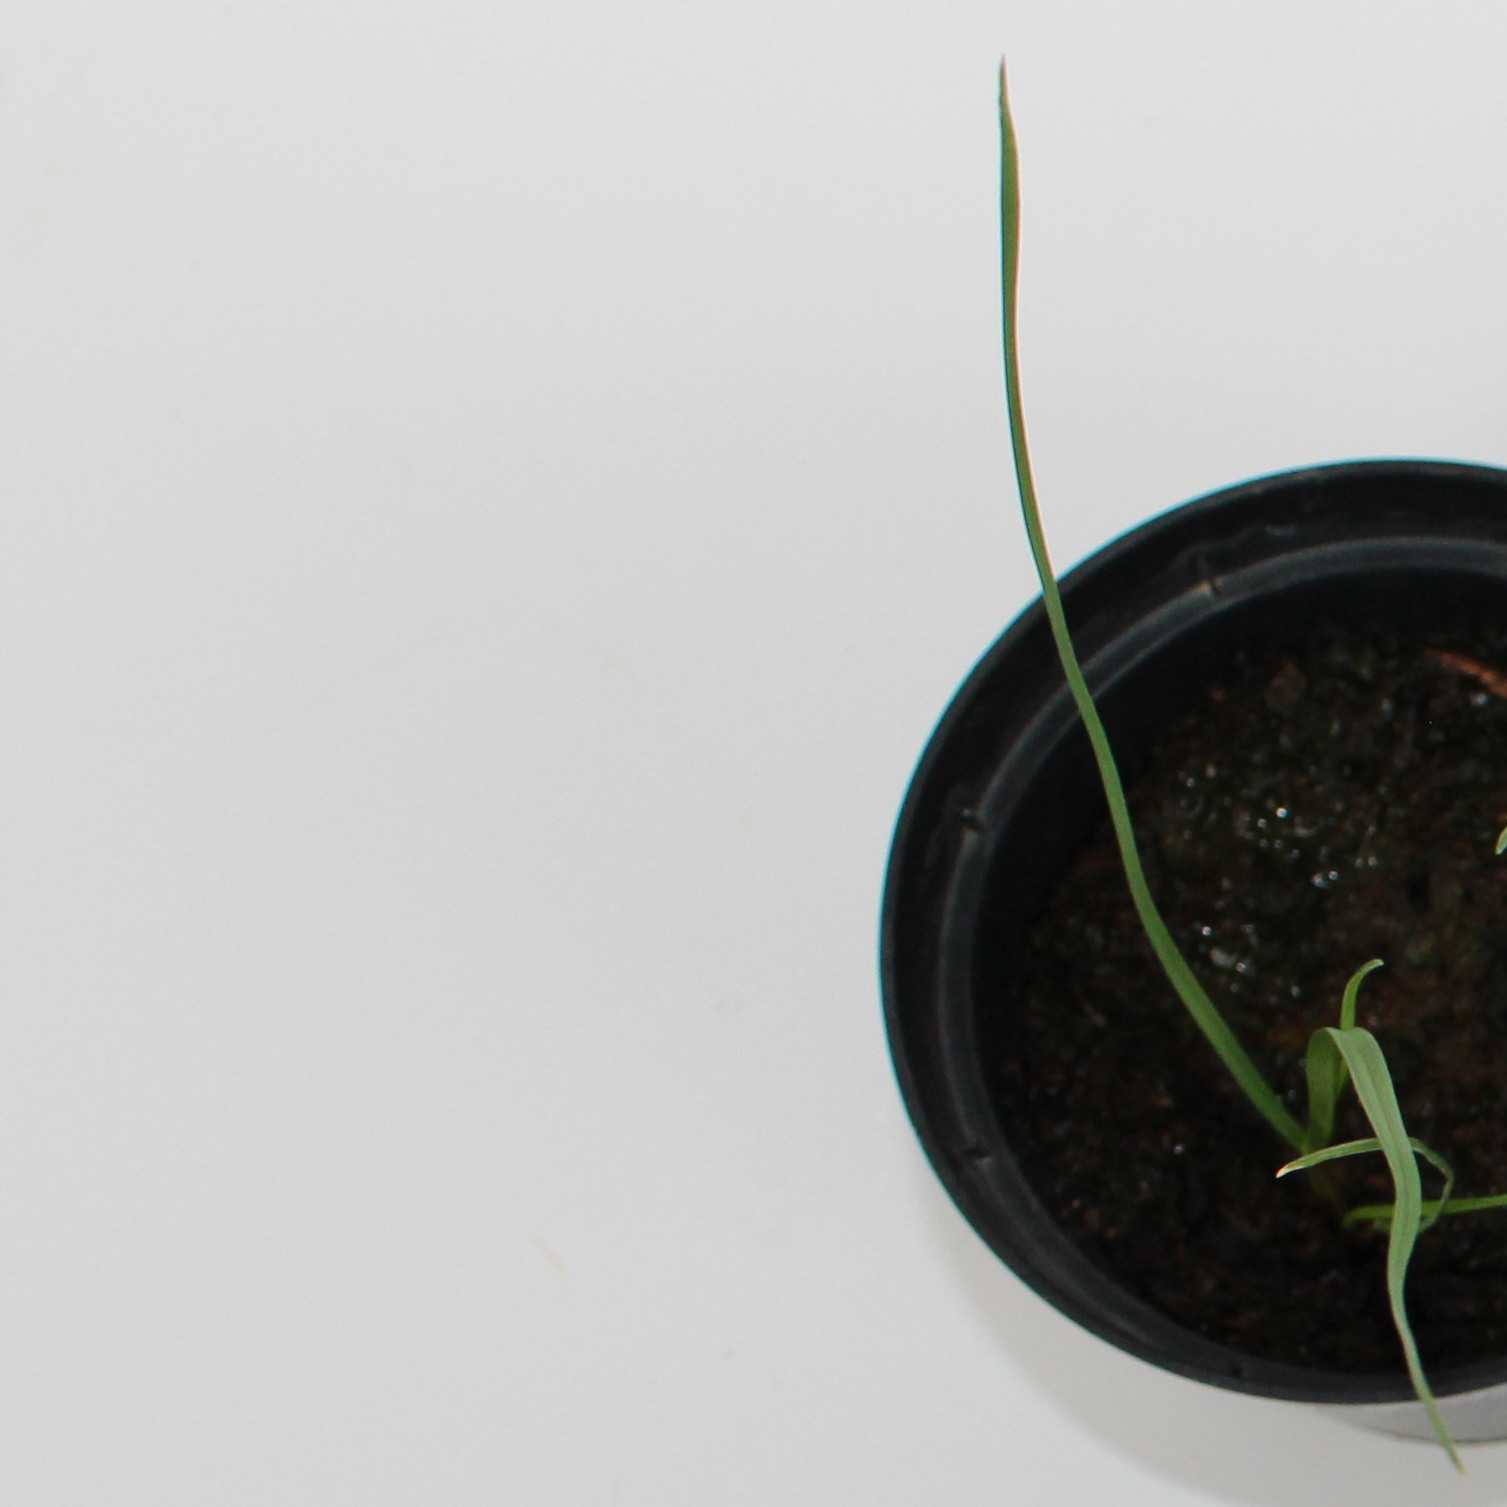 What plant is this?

Lolium multiflorum
